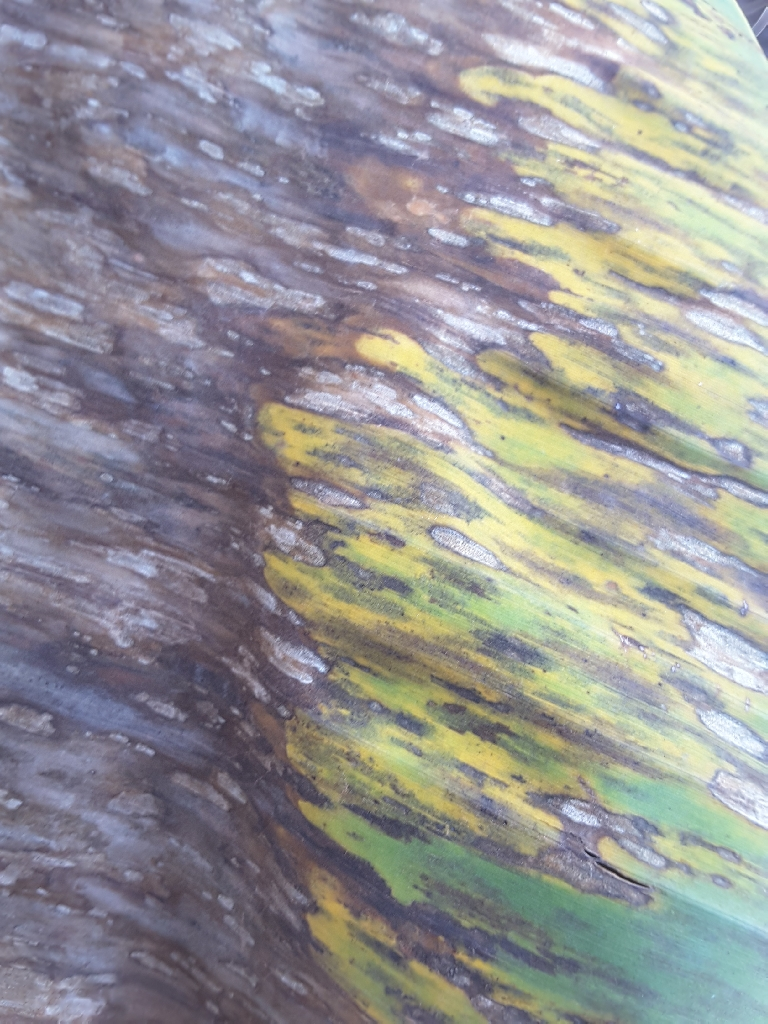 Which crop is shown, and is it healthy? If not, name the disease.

banana, black sigatoka
